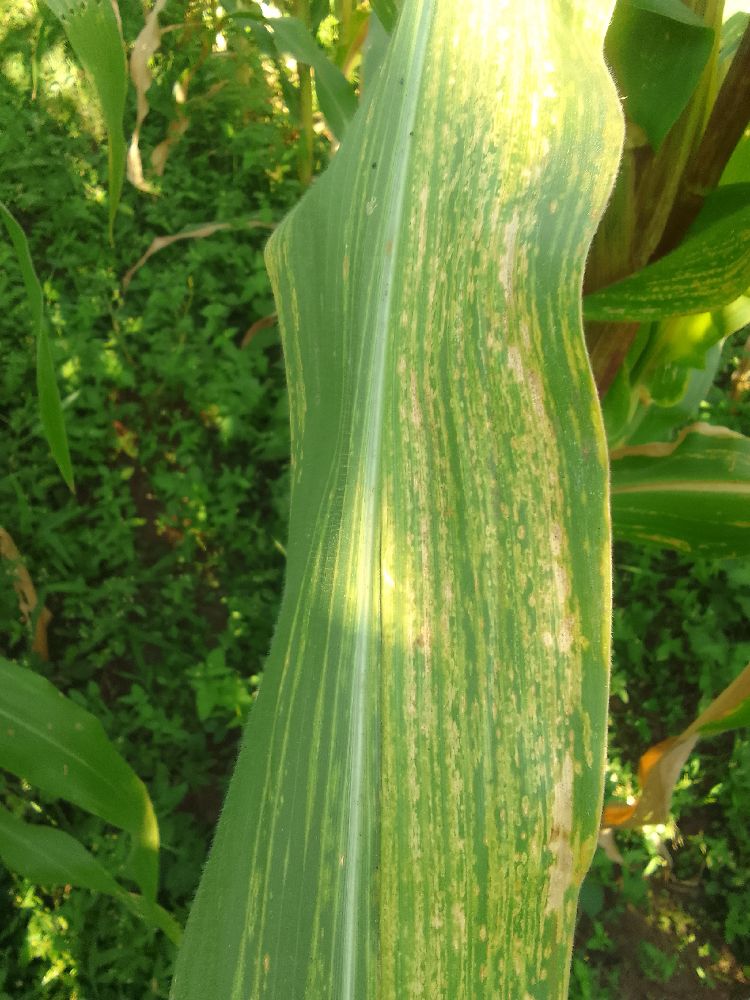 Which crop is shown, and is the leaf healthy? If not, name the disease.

maize, maize lethal necrosis
